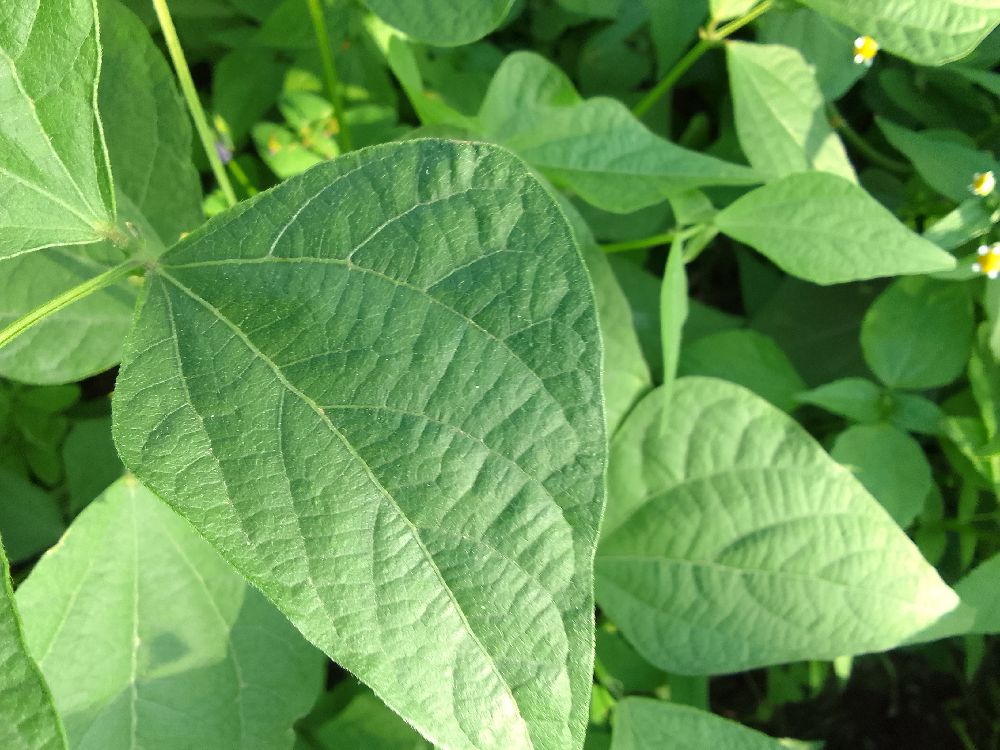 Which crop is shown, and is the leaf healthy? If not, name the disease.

common bean, healthy
